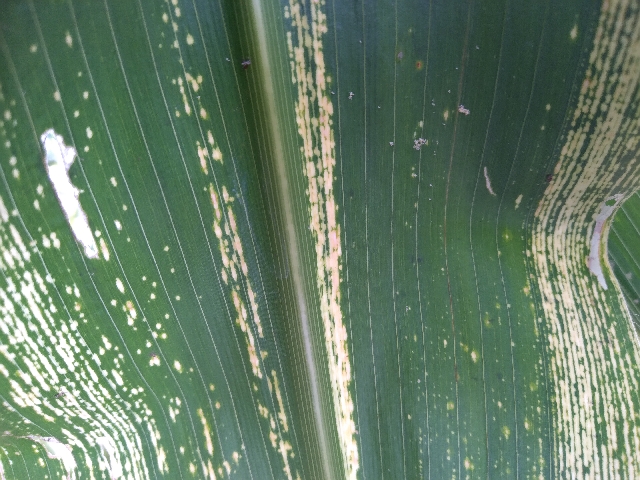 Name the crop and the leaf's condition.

maize, maize streak virus
